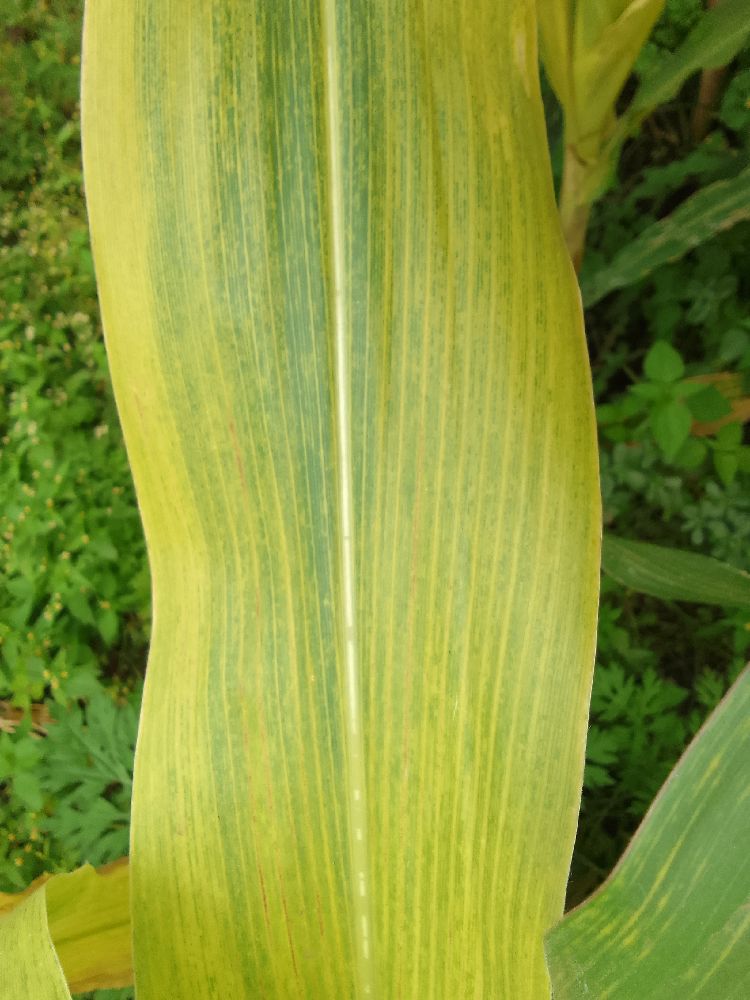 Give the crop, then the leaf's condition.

maize, maize lethal necrosis
